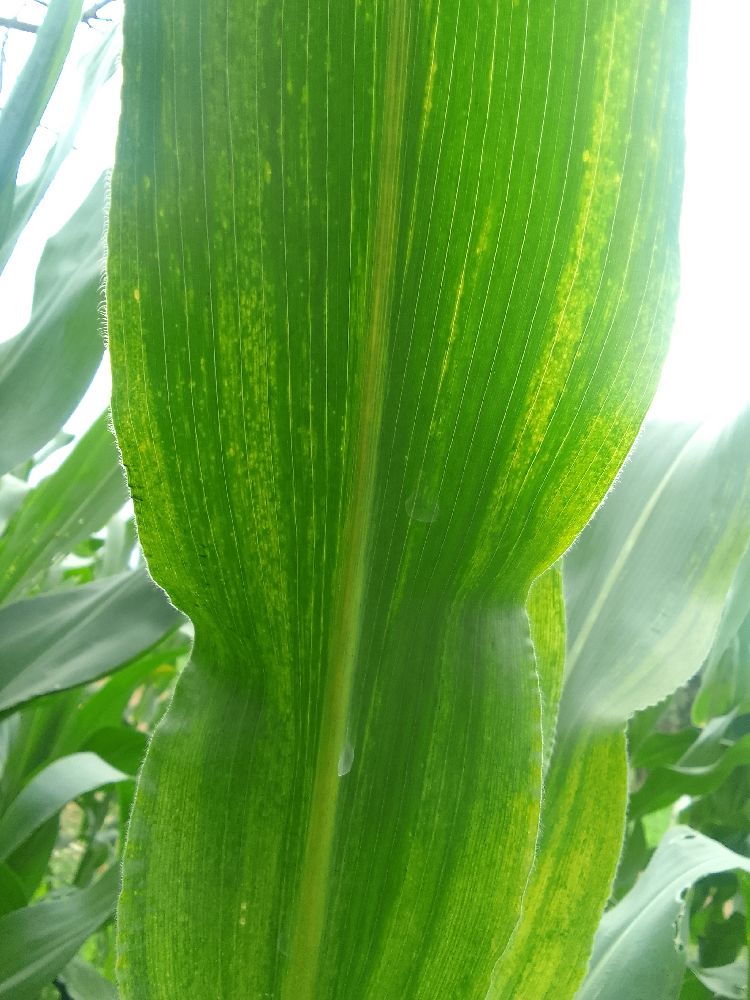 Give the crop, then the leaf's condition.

maize, maize lethal necrosis
